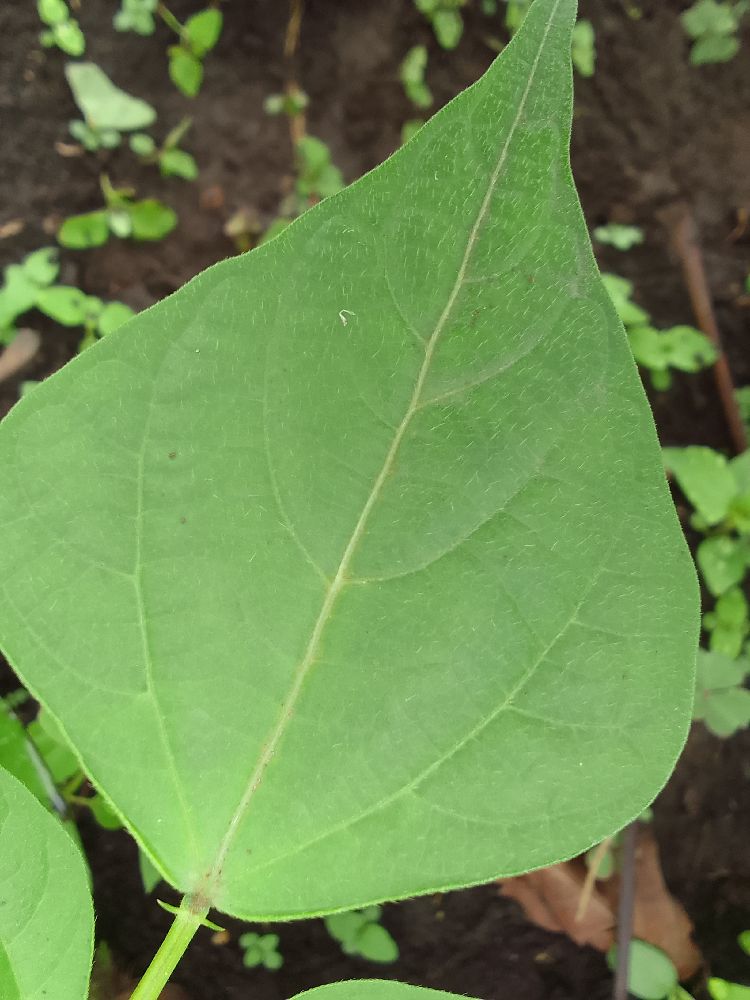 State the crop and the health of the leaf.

common bean, healthy
